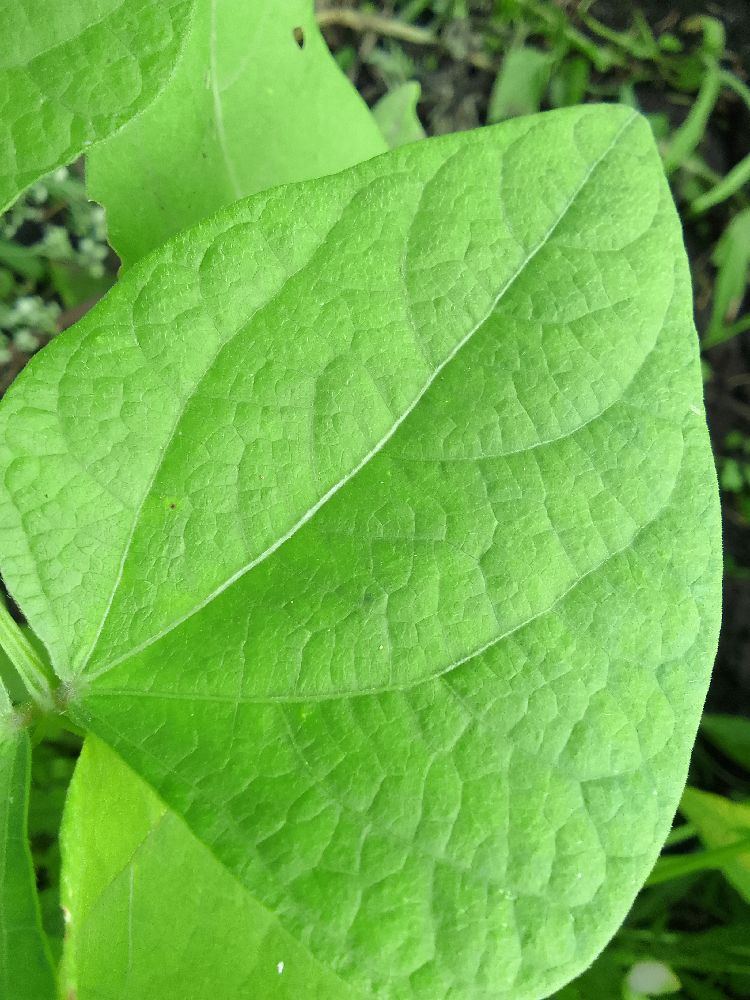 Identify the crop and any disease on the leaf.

common bean, healthy
